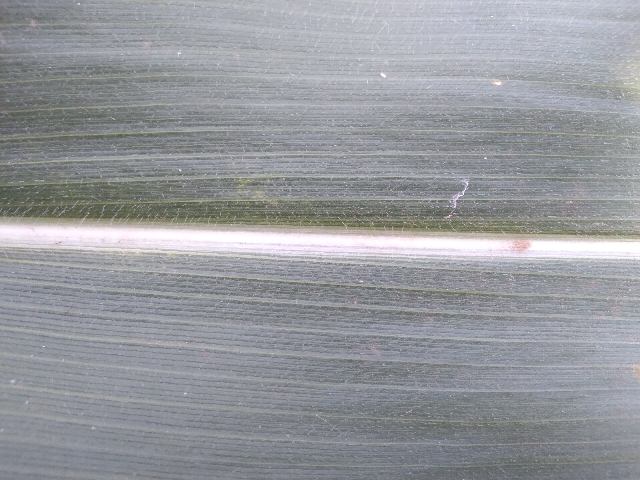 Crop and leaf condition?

maize, healthy
